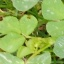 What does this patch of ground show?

unstructured weed
